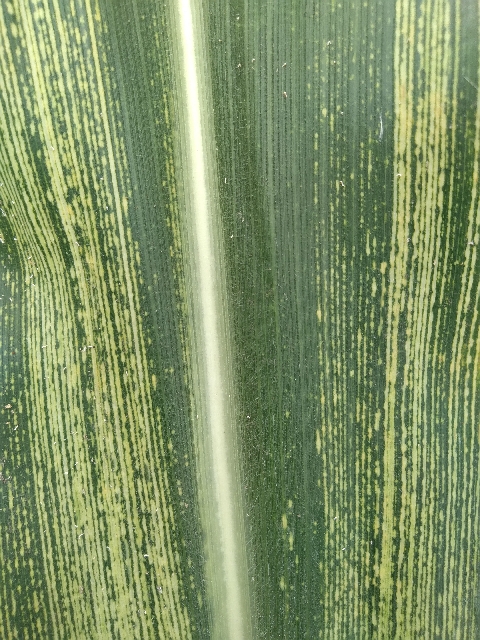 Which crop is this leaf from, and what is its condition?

maize, maize streak virus
